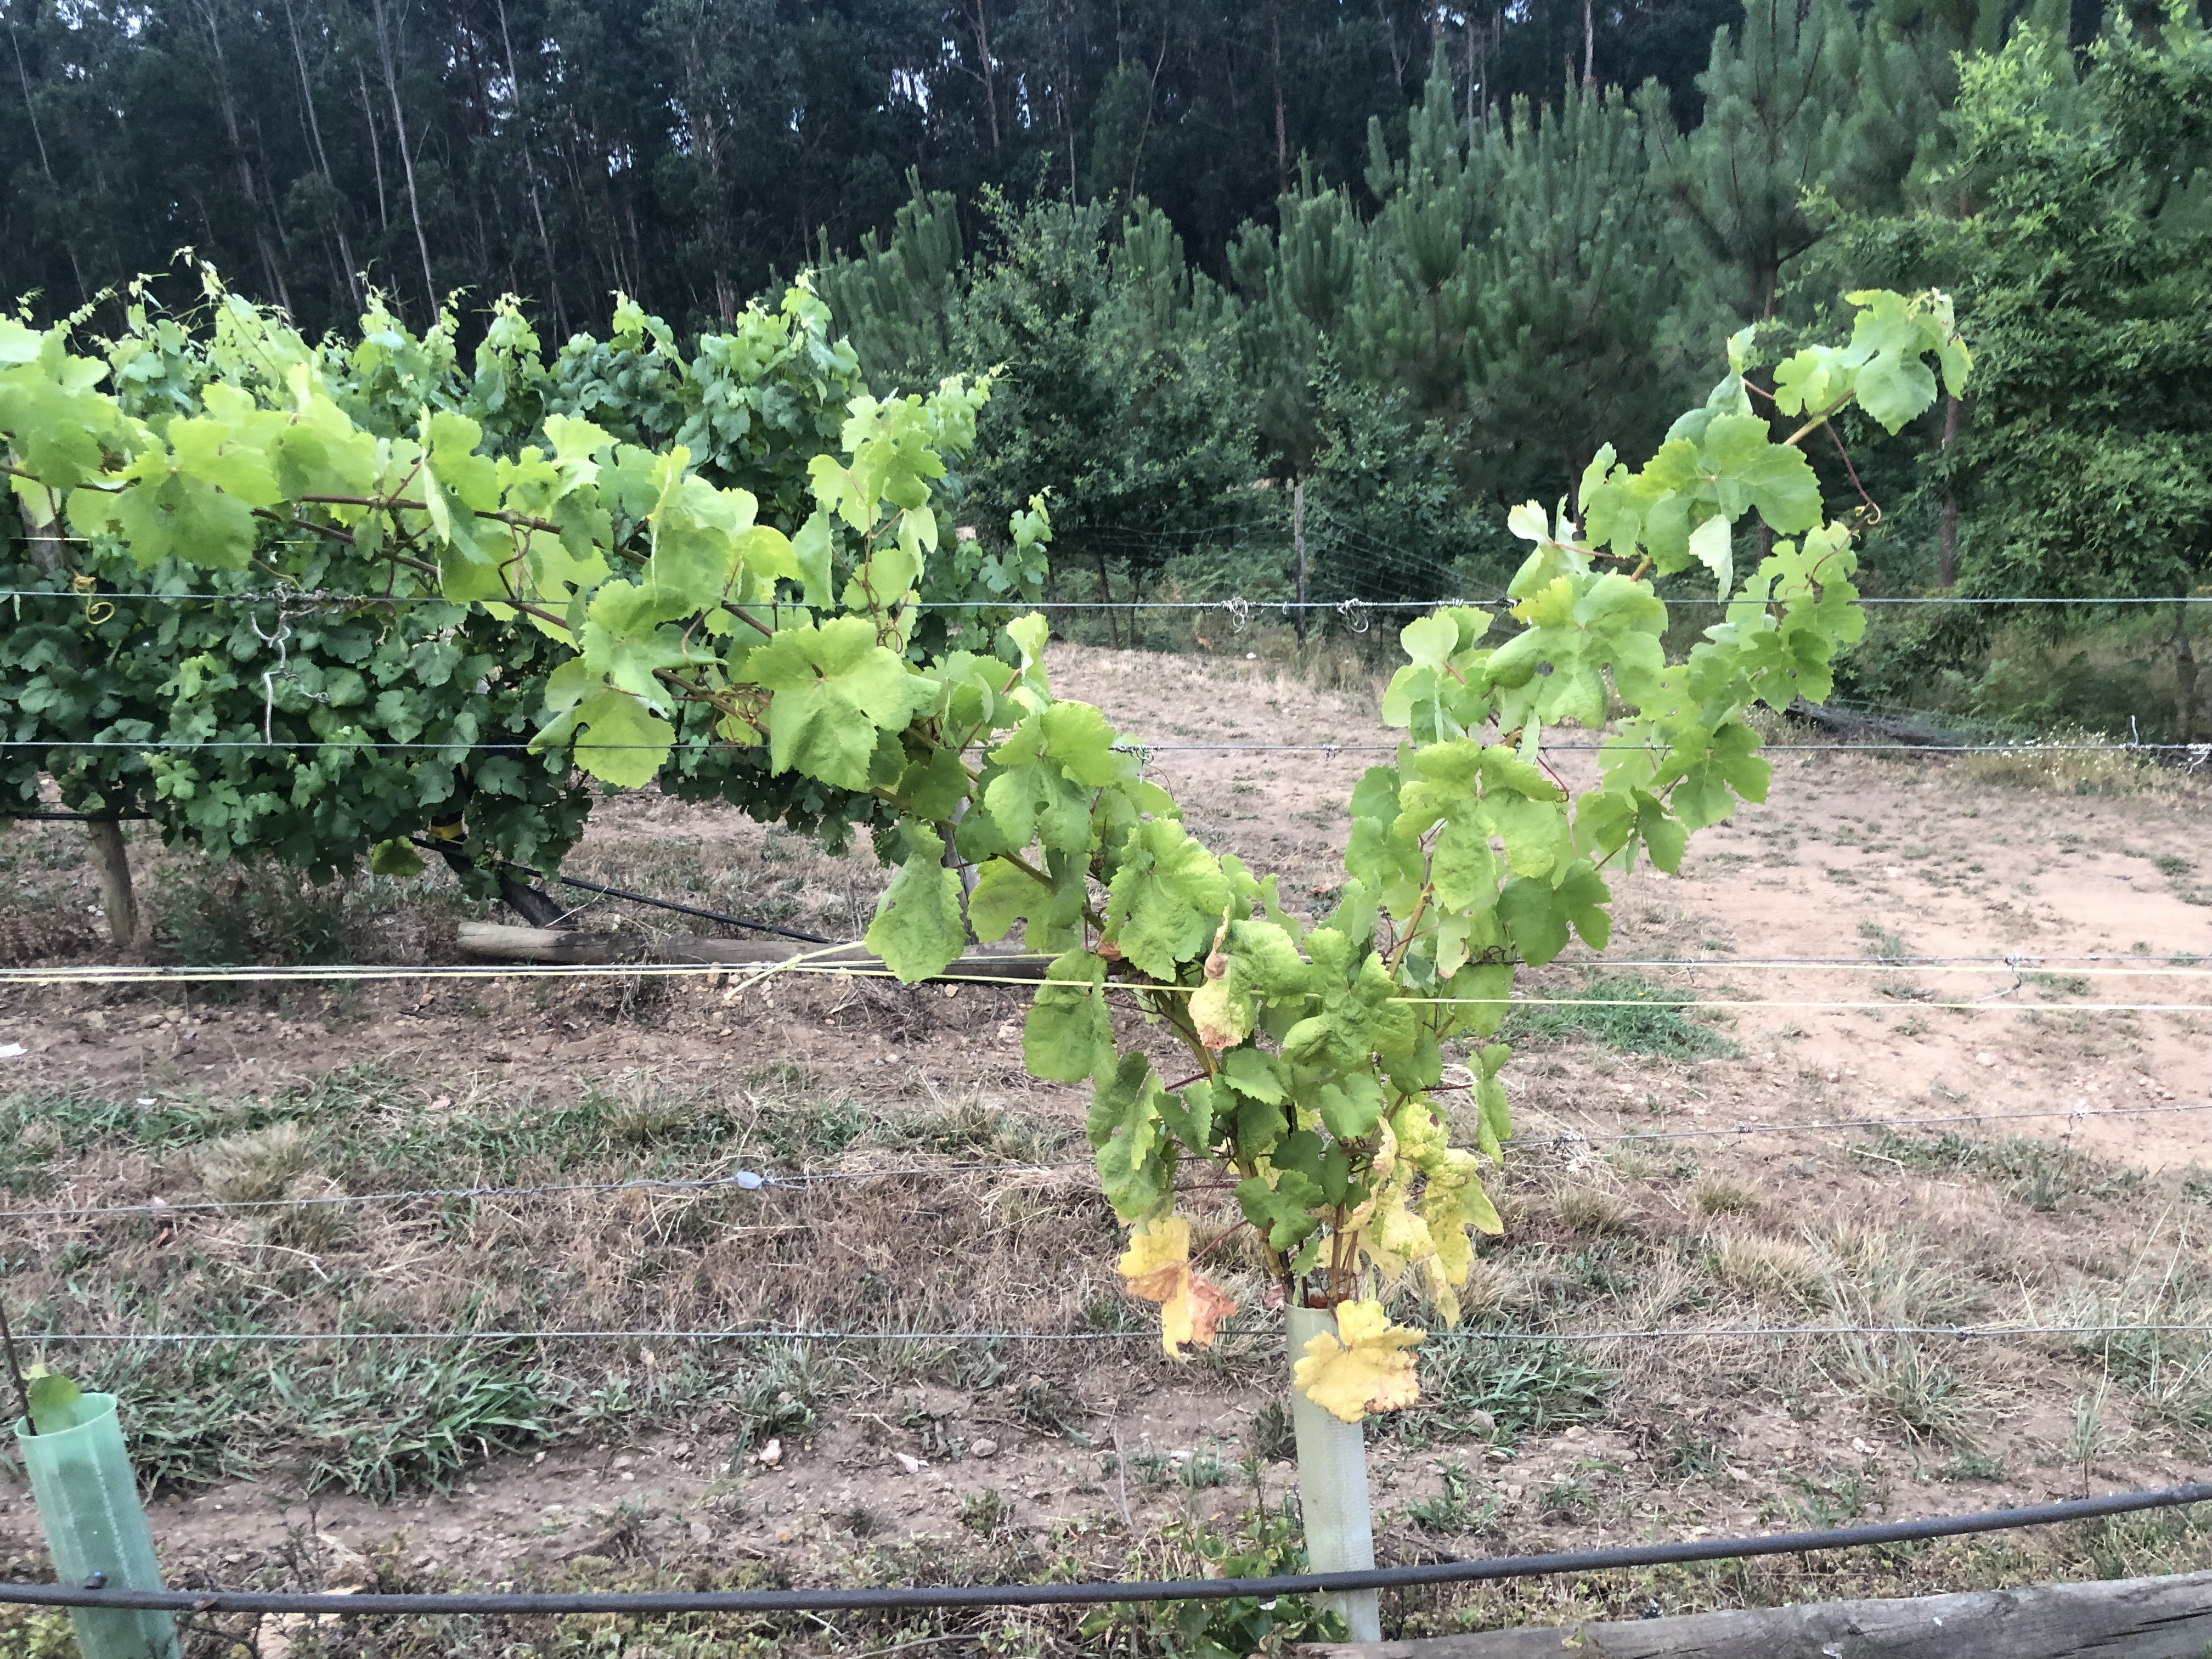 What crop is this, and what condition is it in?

grapevine, not affected by esca disease
